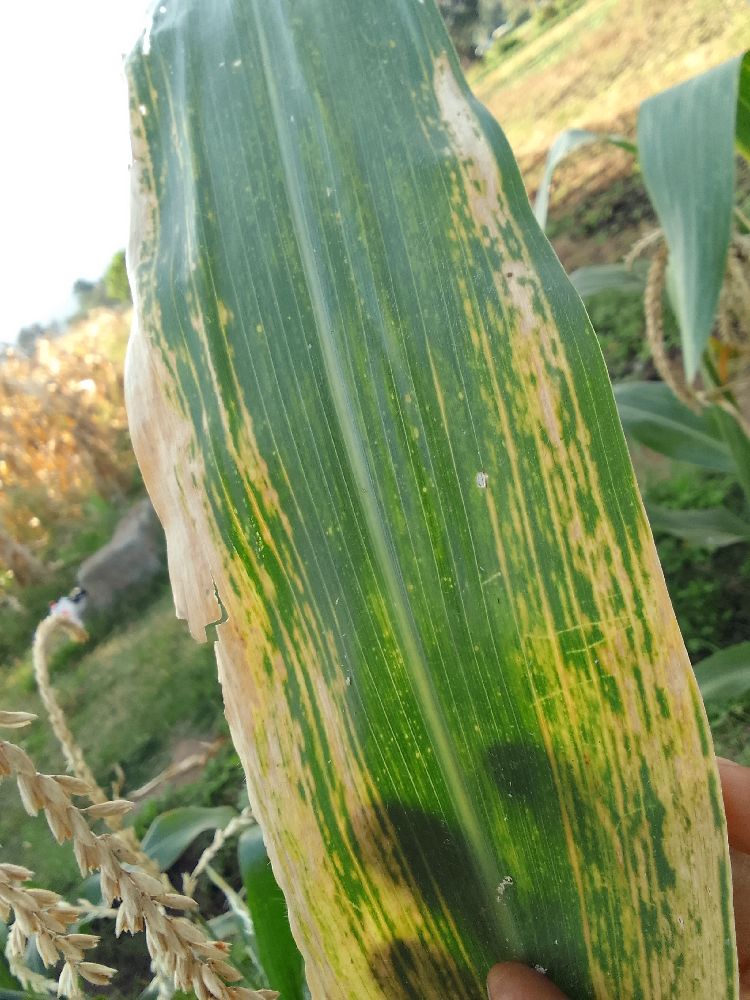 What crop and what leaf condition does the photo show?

maize, maize lethal necrosis
